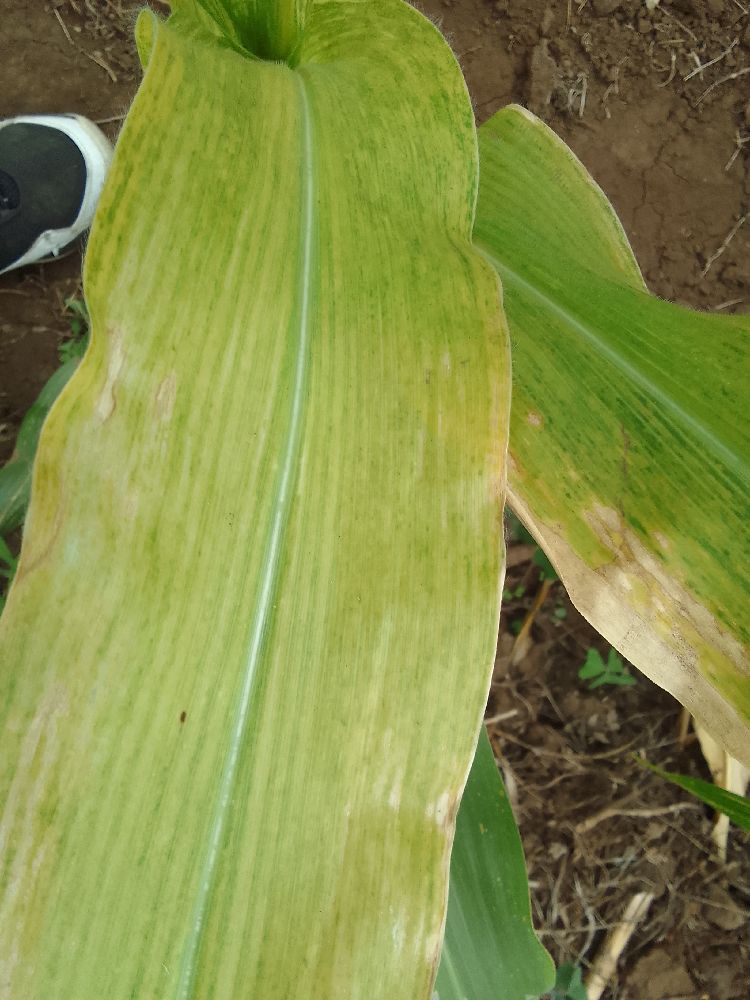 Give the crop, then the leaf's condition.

maize, maize lethal necrosis
